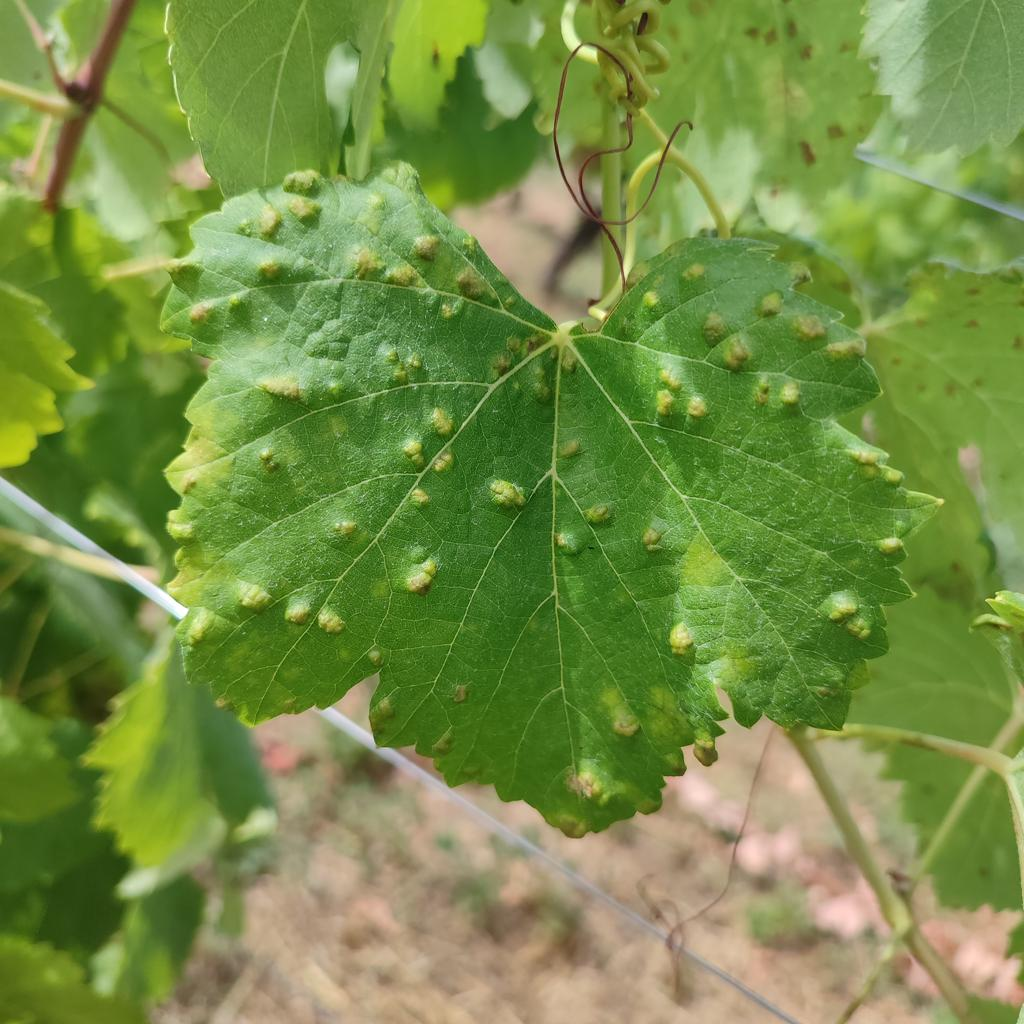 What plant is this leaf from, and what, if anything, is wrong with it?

grapevine, erineum mite
